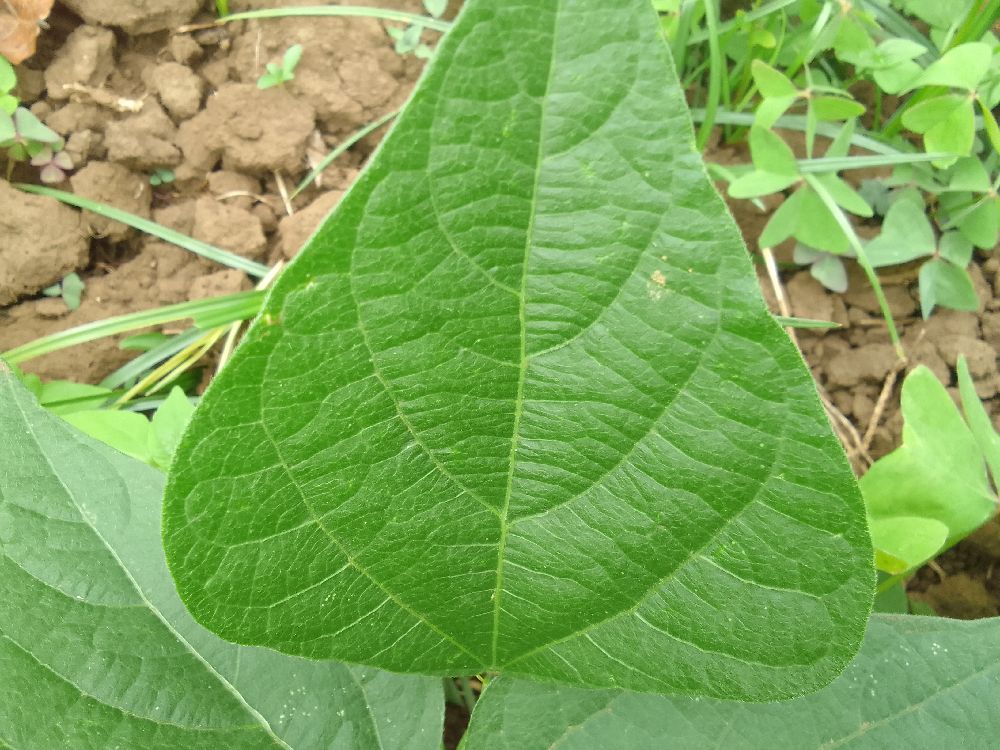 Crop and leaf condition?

common bean, healthy
